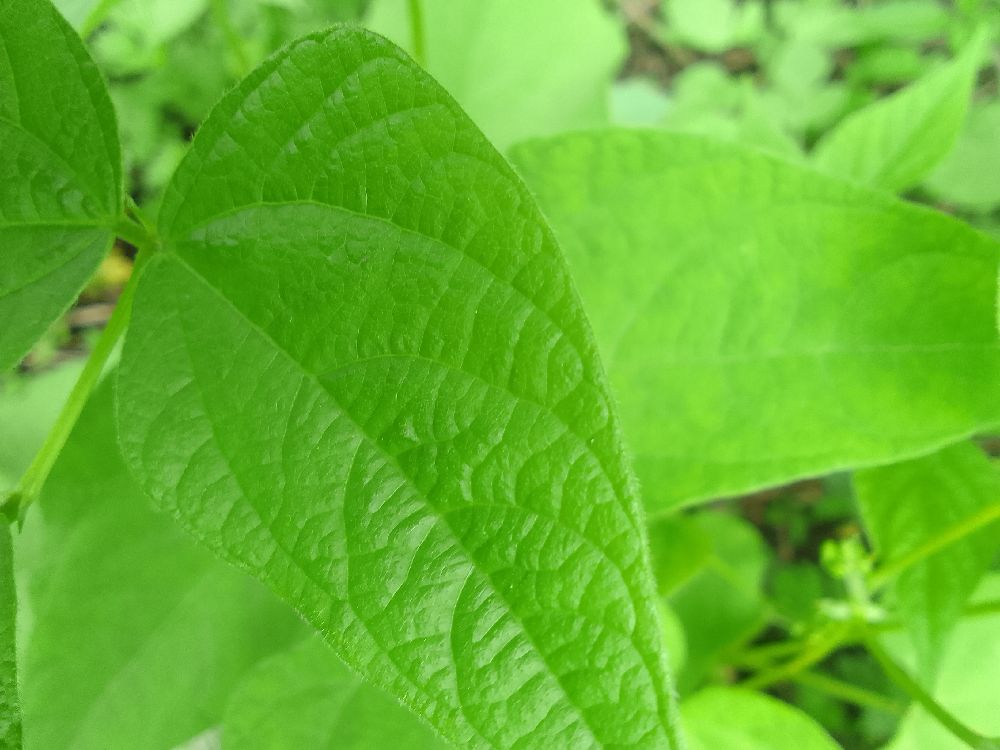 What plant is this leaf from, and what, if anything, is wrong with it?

common bean, healthy
